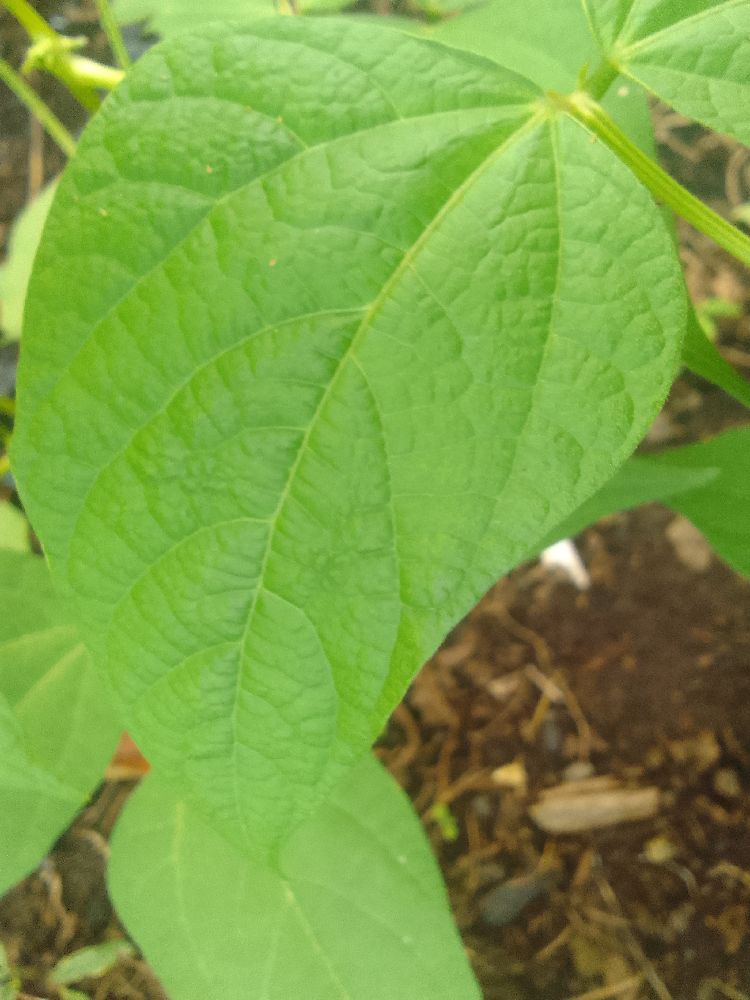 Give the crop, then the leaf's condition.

common bean, healthy
